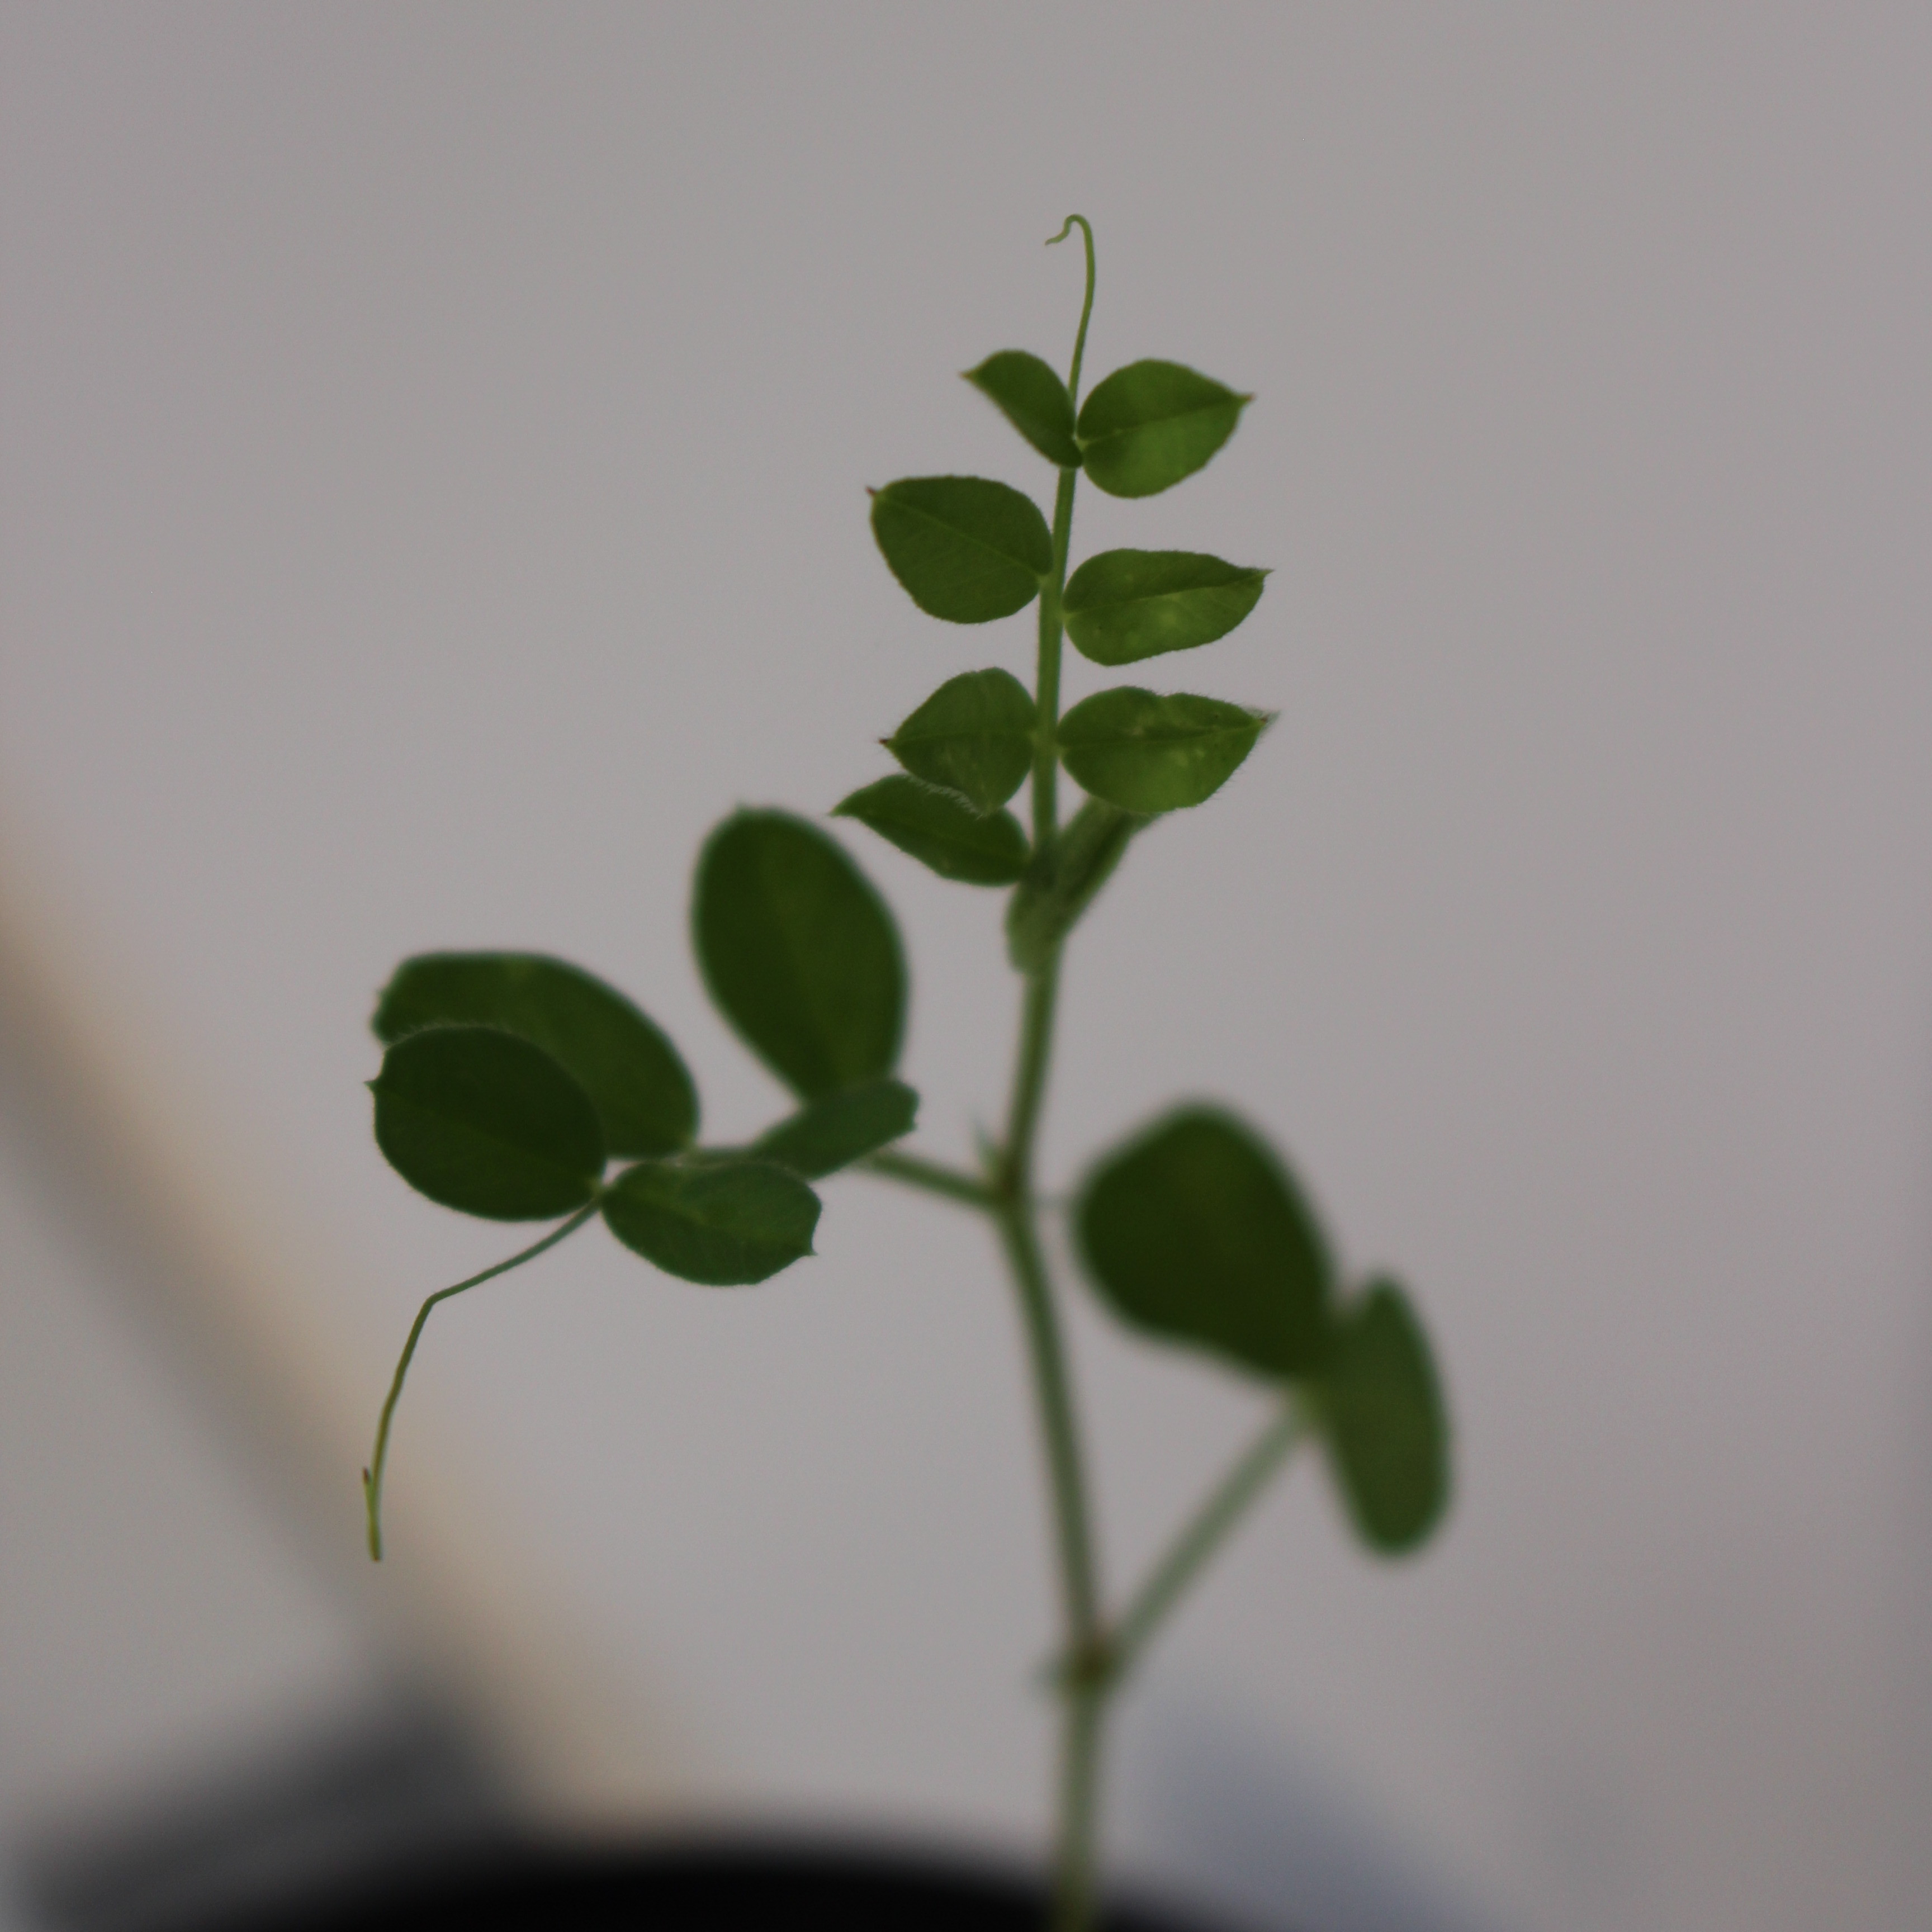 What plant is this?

Vicia sativa
